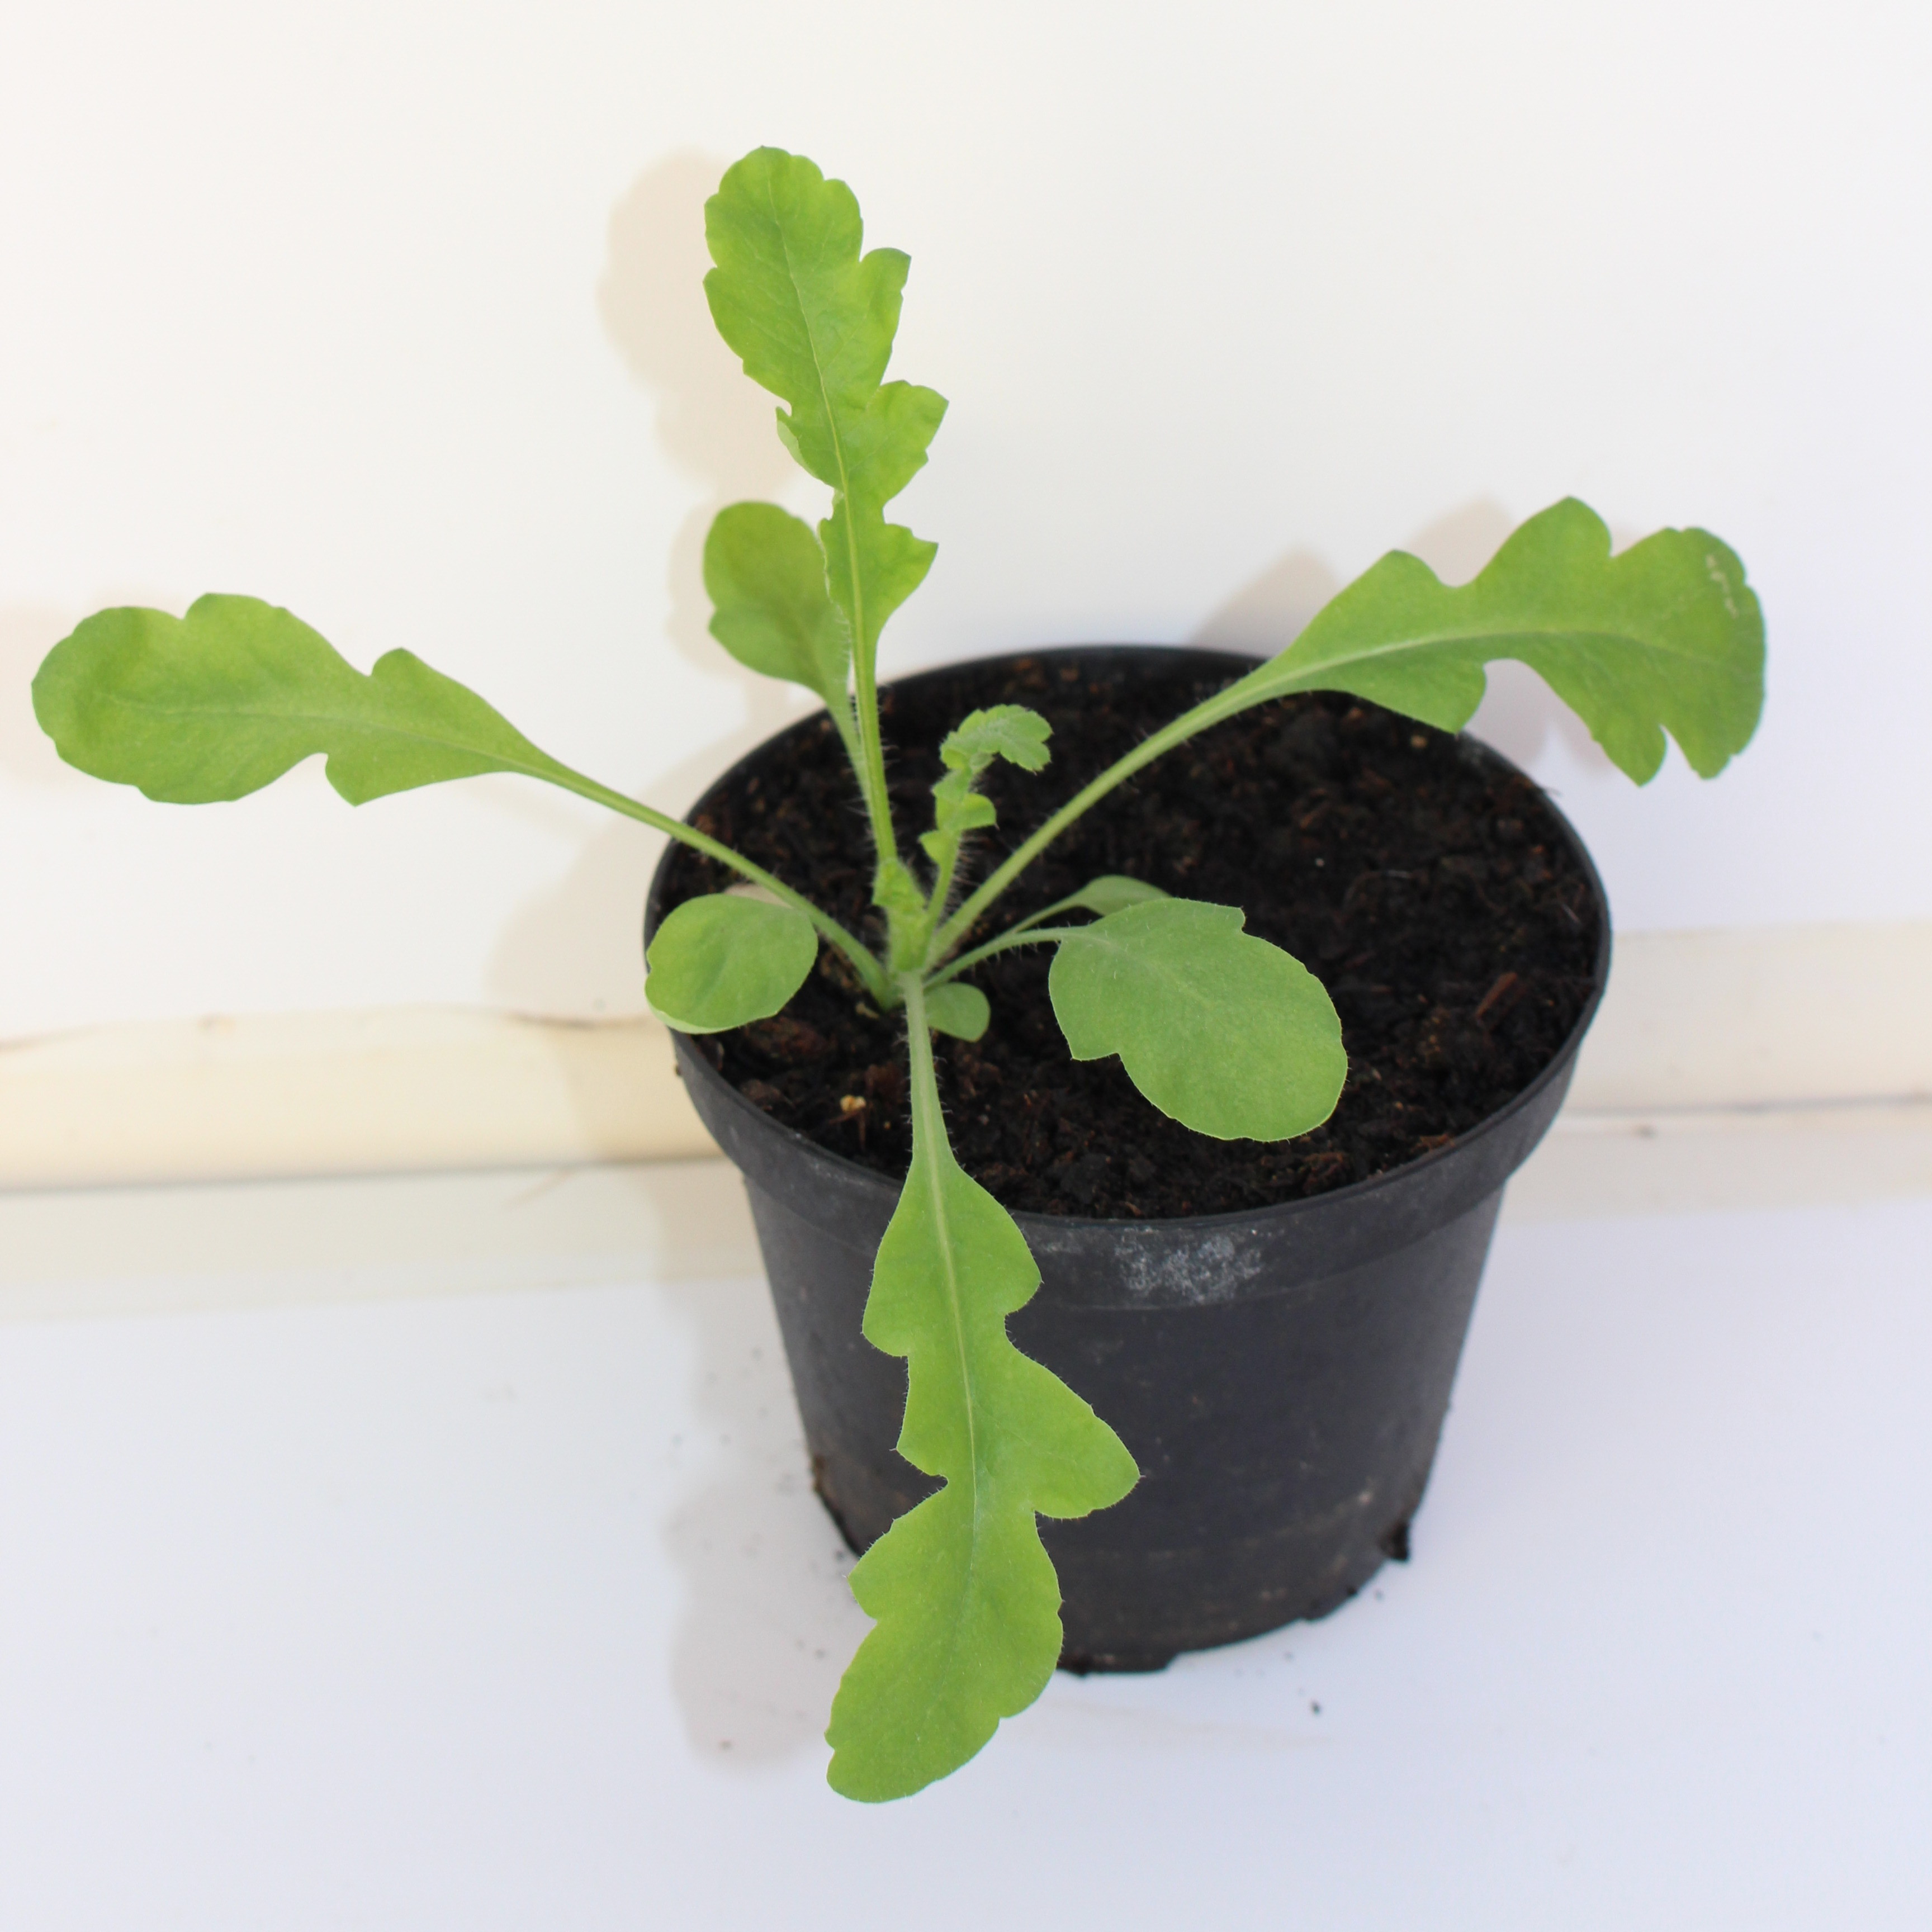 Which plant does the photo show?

Papaver rhoeas
